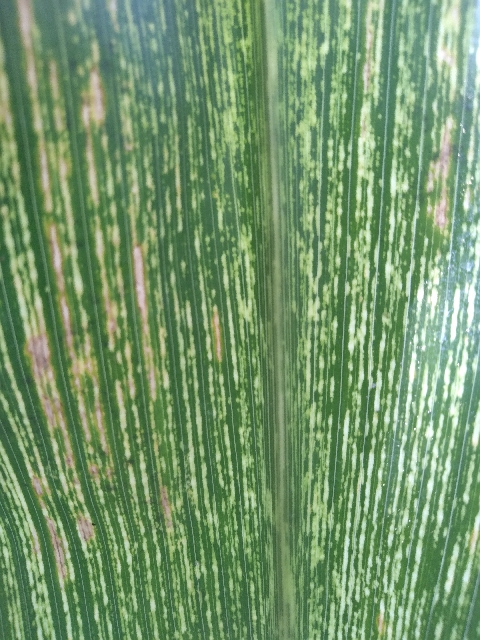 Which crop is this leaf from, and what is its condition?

maize, maize streak virus
